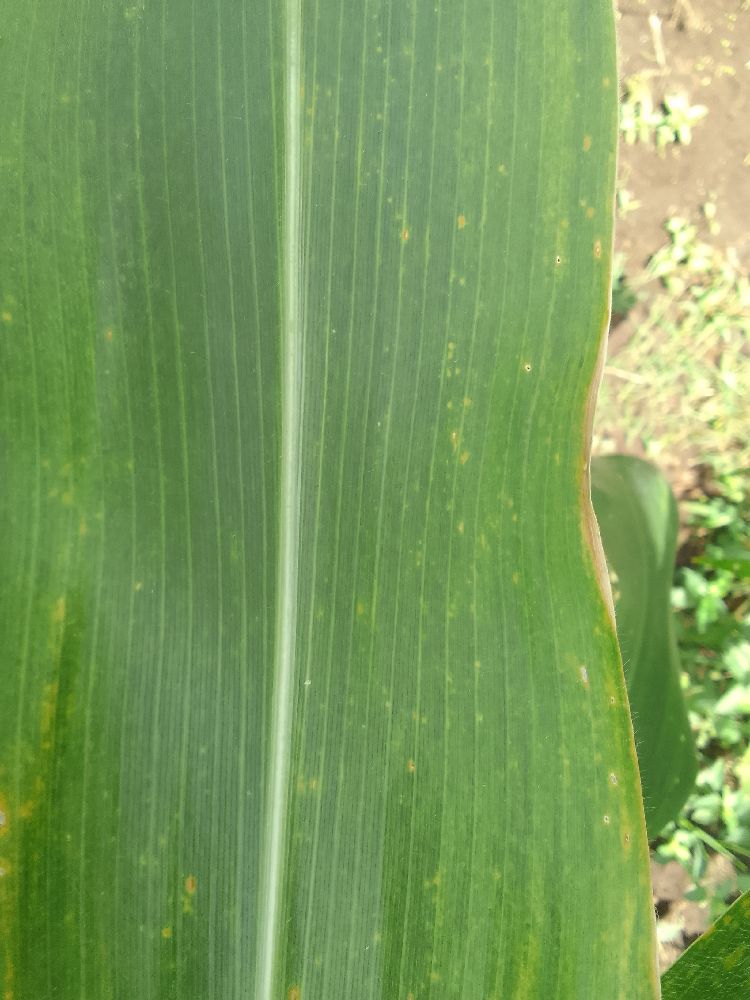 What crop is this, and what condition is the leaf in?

maize, maize lethal necrosis
